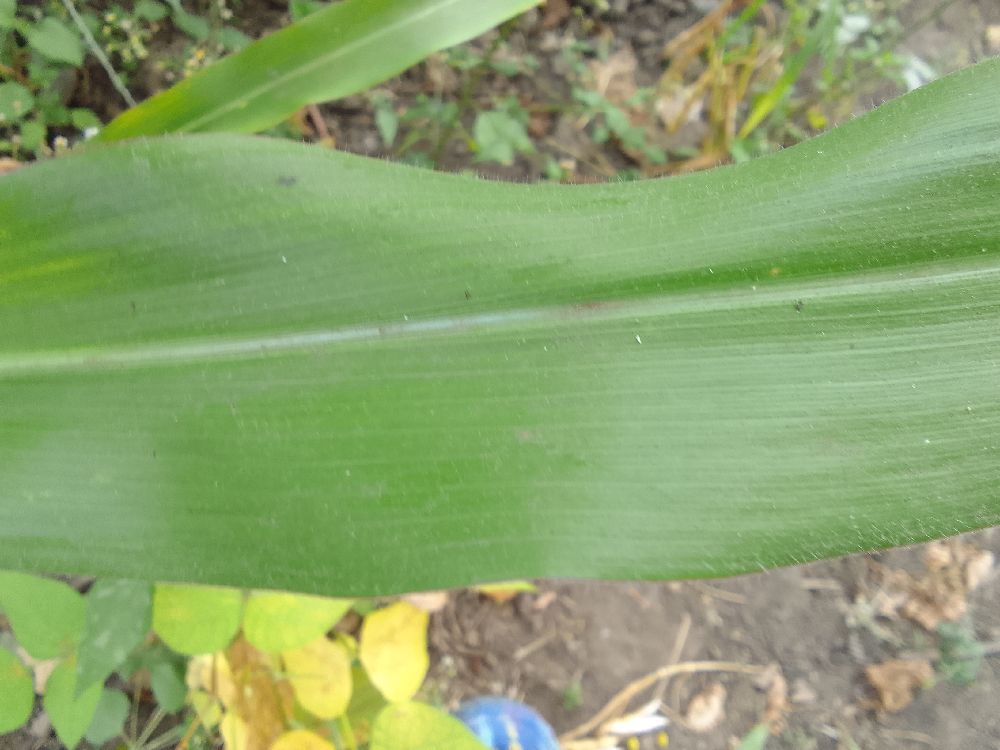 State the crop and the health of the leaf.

maize, healthy
